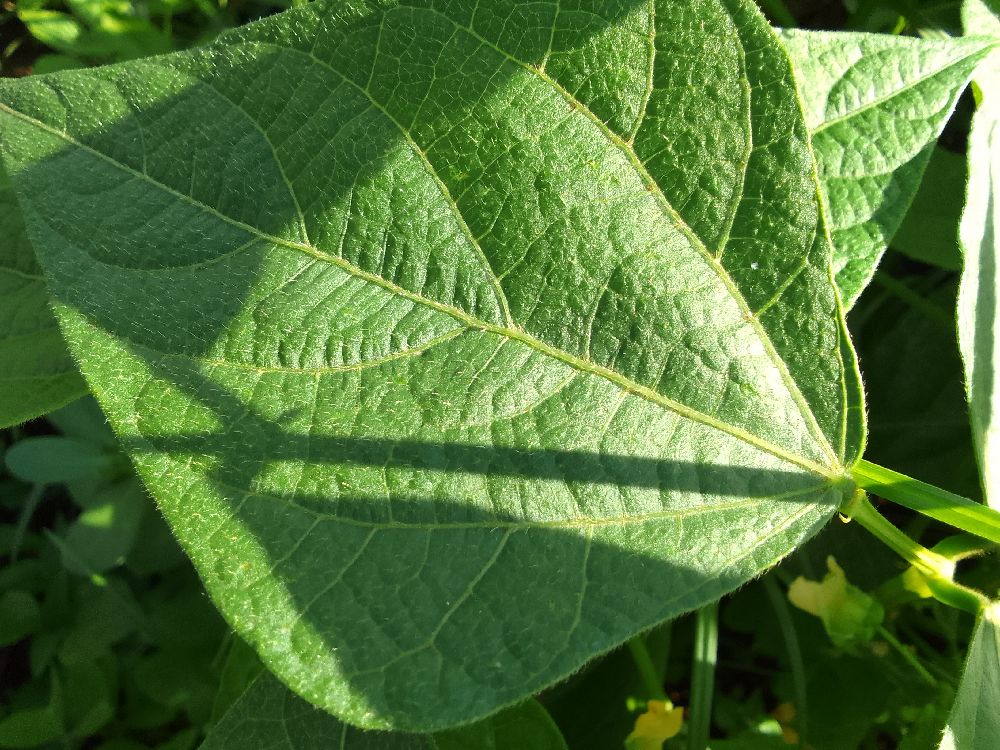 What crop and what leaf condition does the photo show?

common bean, healthy
